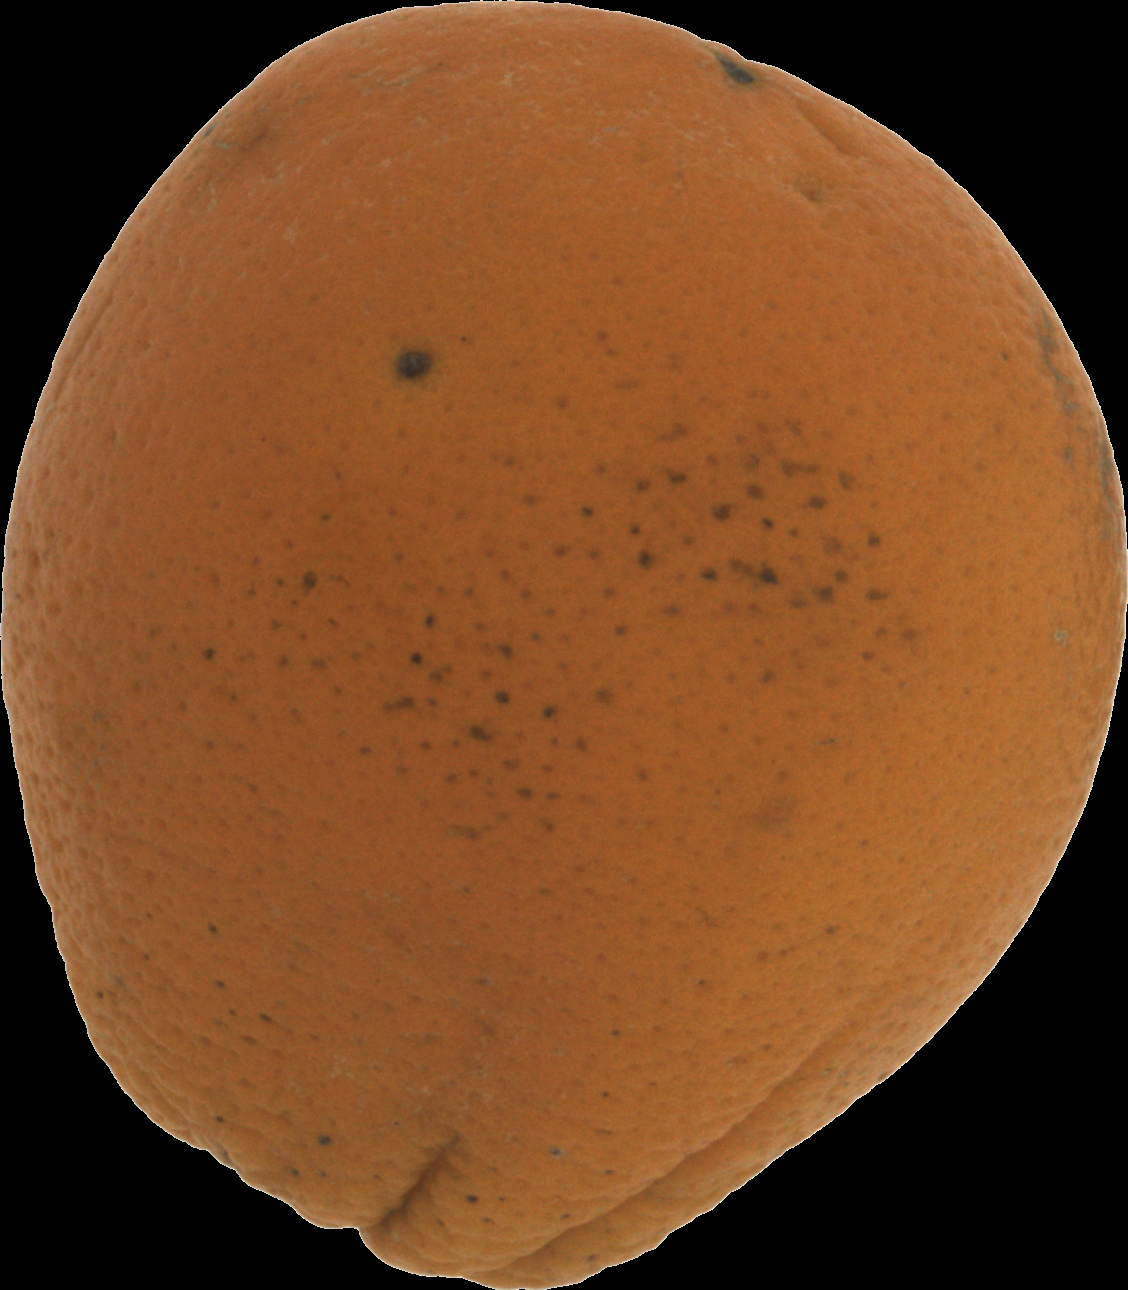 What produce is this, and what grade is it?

orange, bad
